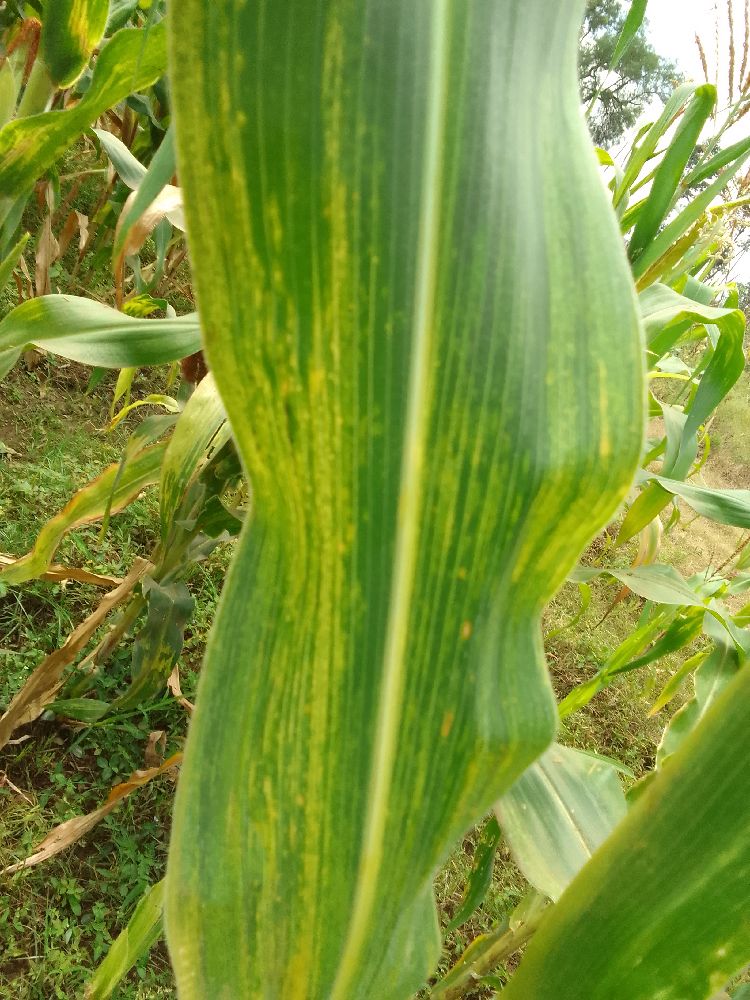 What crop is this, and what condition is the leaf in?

maize, maize lethal necrosis
